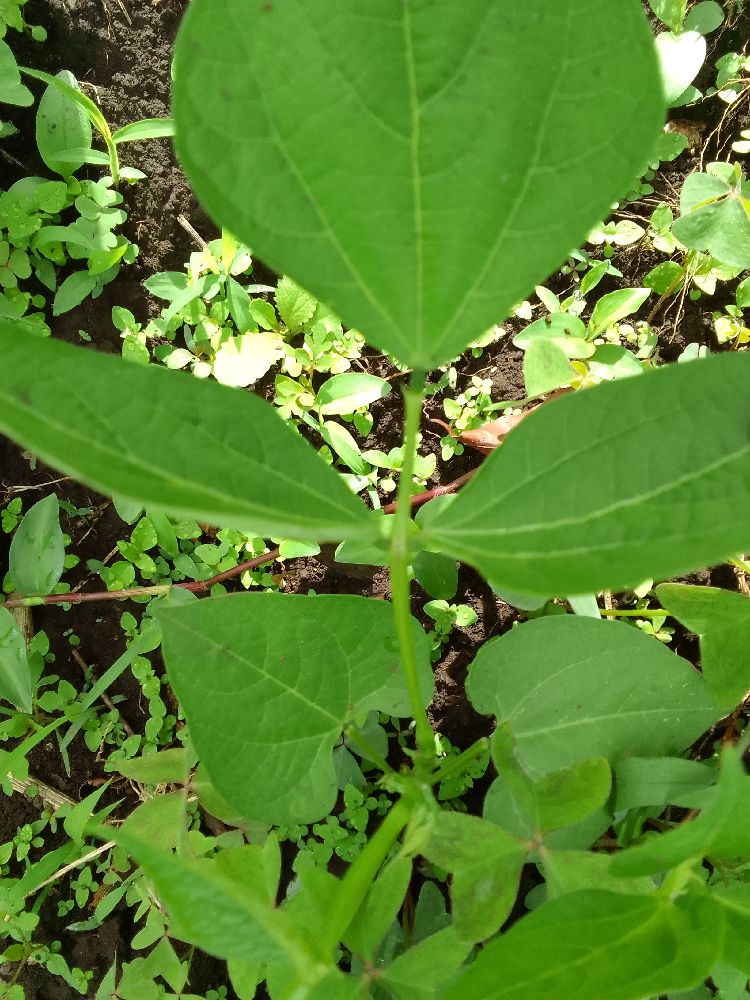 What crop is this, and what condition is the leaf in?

common bean, healthy
